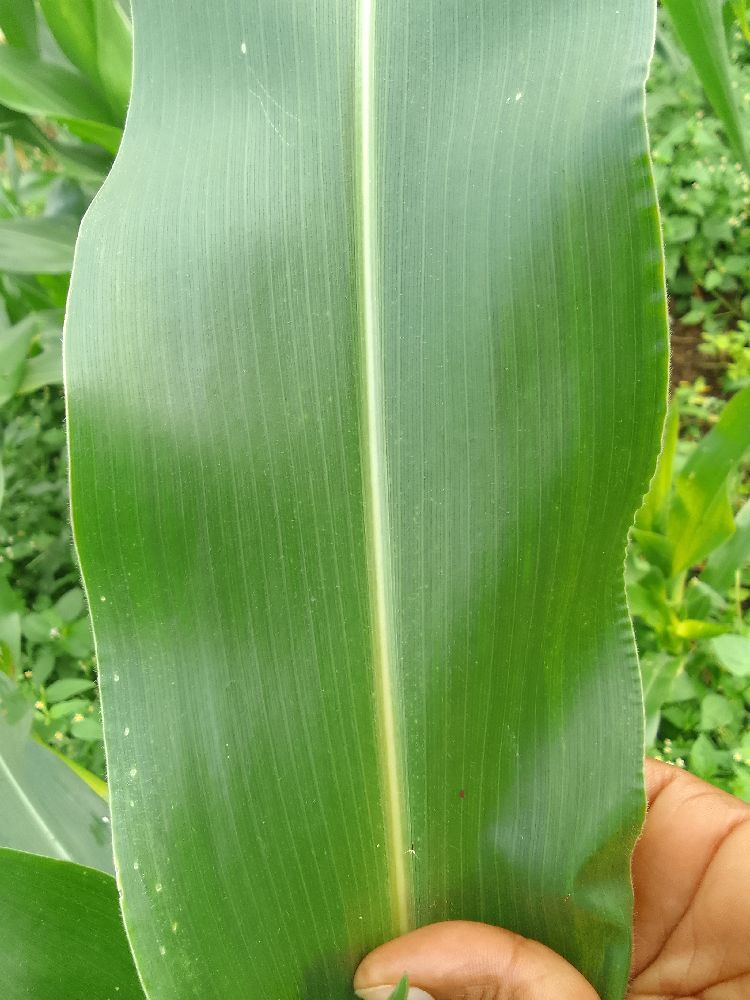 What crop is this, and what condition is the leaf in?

maize, healthy
